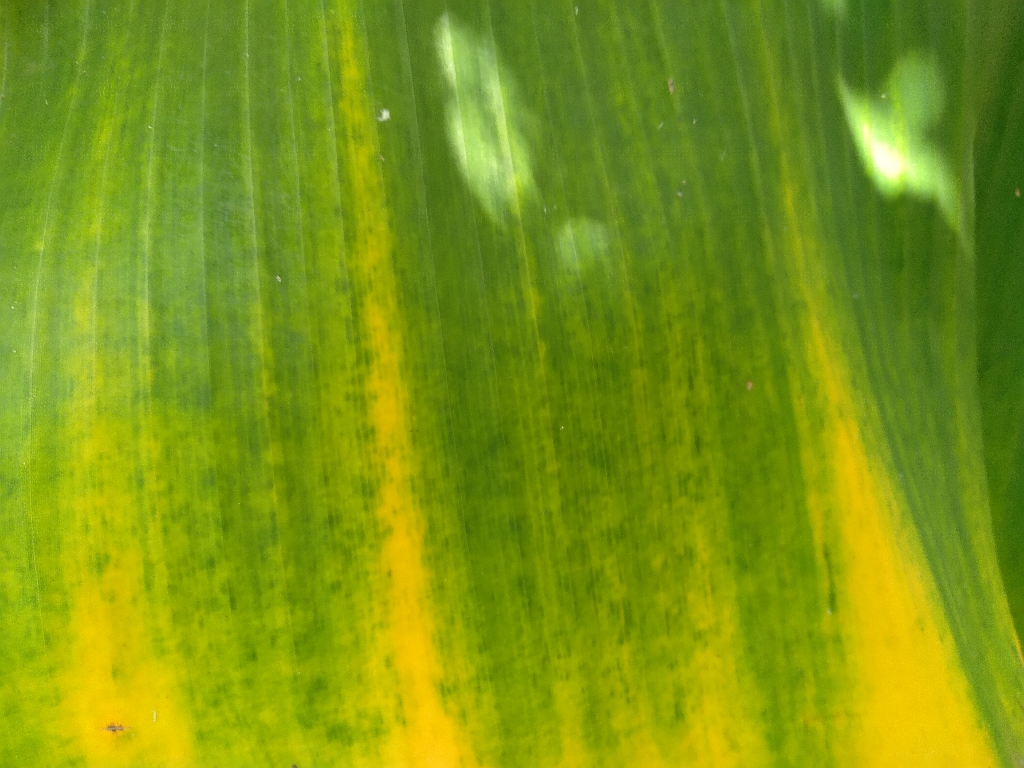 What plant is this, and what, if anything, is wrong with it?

banana, fusarium wilt race 1
